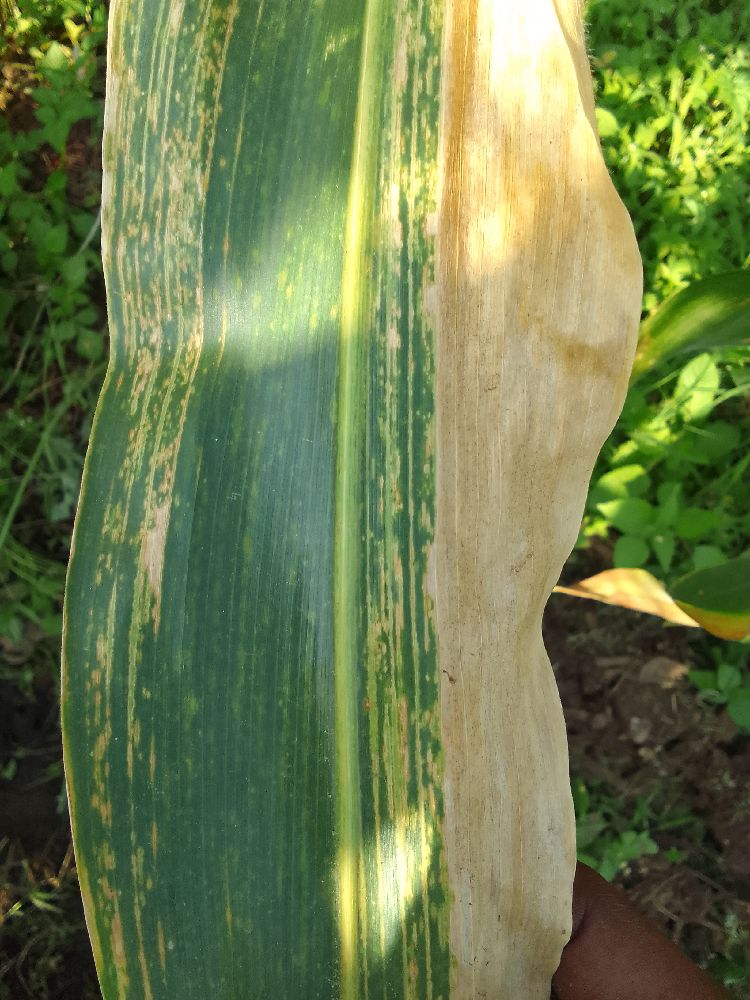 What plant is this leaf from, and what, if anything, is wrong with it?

maize, maize lethal necrosis
